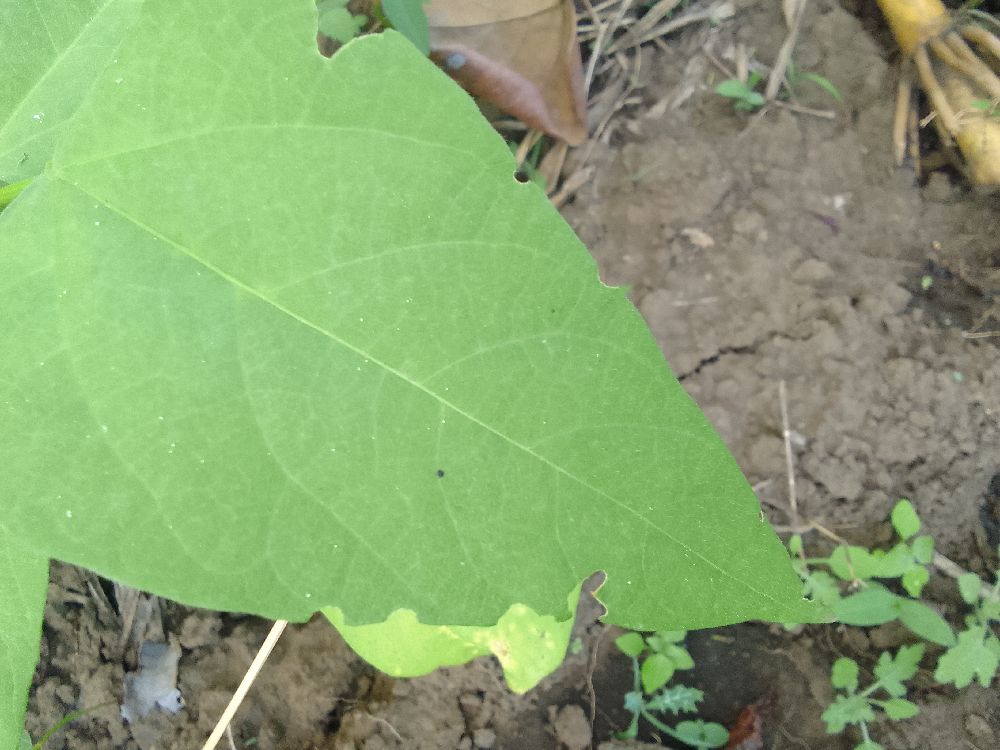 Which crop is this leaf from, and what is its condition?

common bean, healthy
